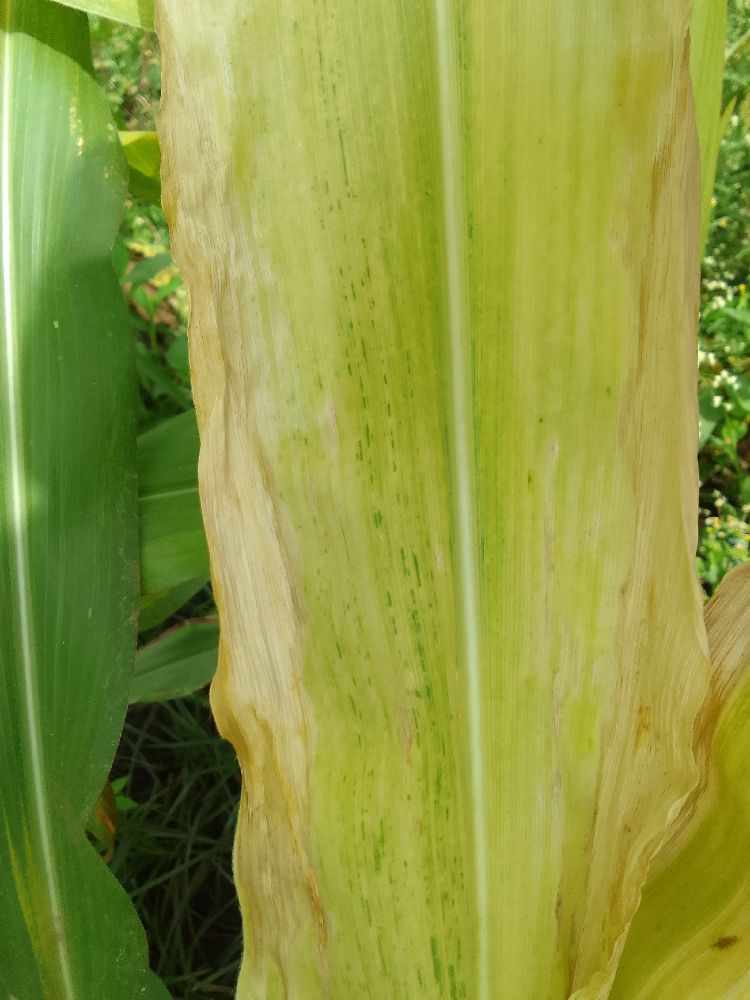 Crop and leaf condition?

maize, maize lethal necrosis
